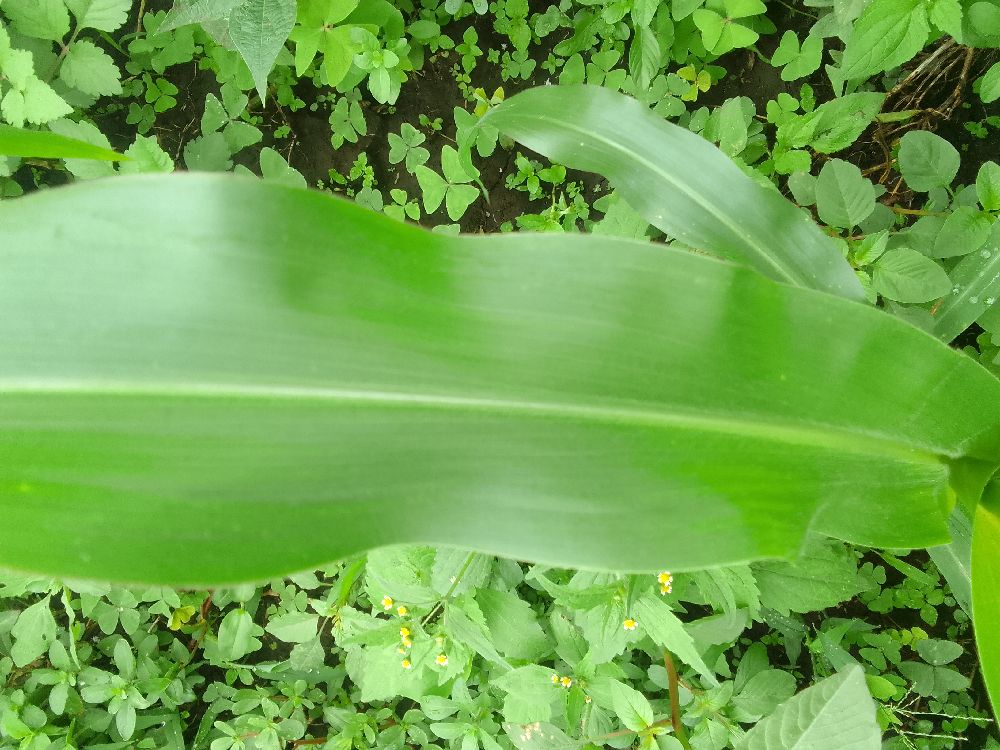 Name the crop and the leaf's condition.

maize, healthy
